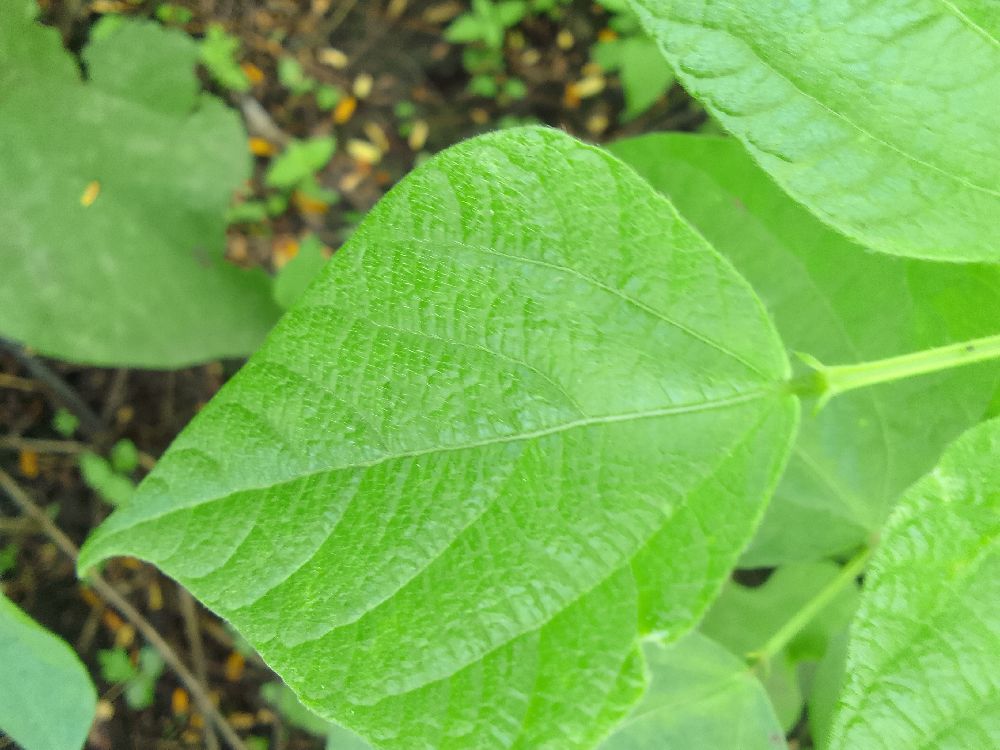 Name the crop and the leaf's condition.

common bean, healthy
